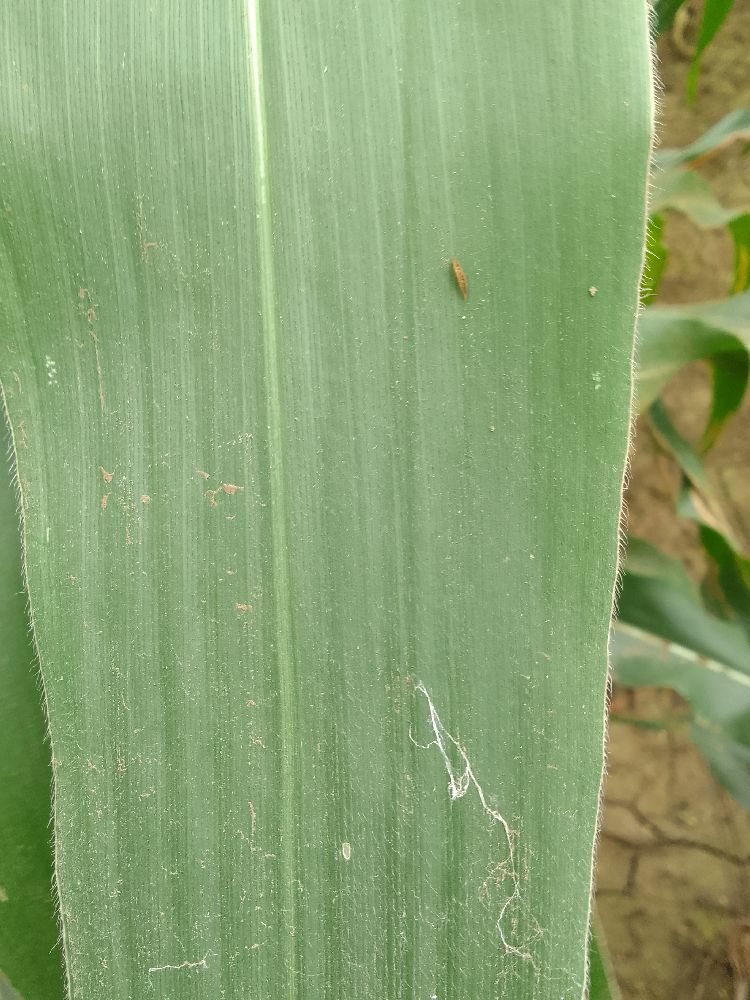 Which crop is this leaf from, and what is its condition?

maize, healthy
